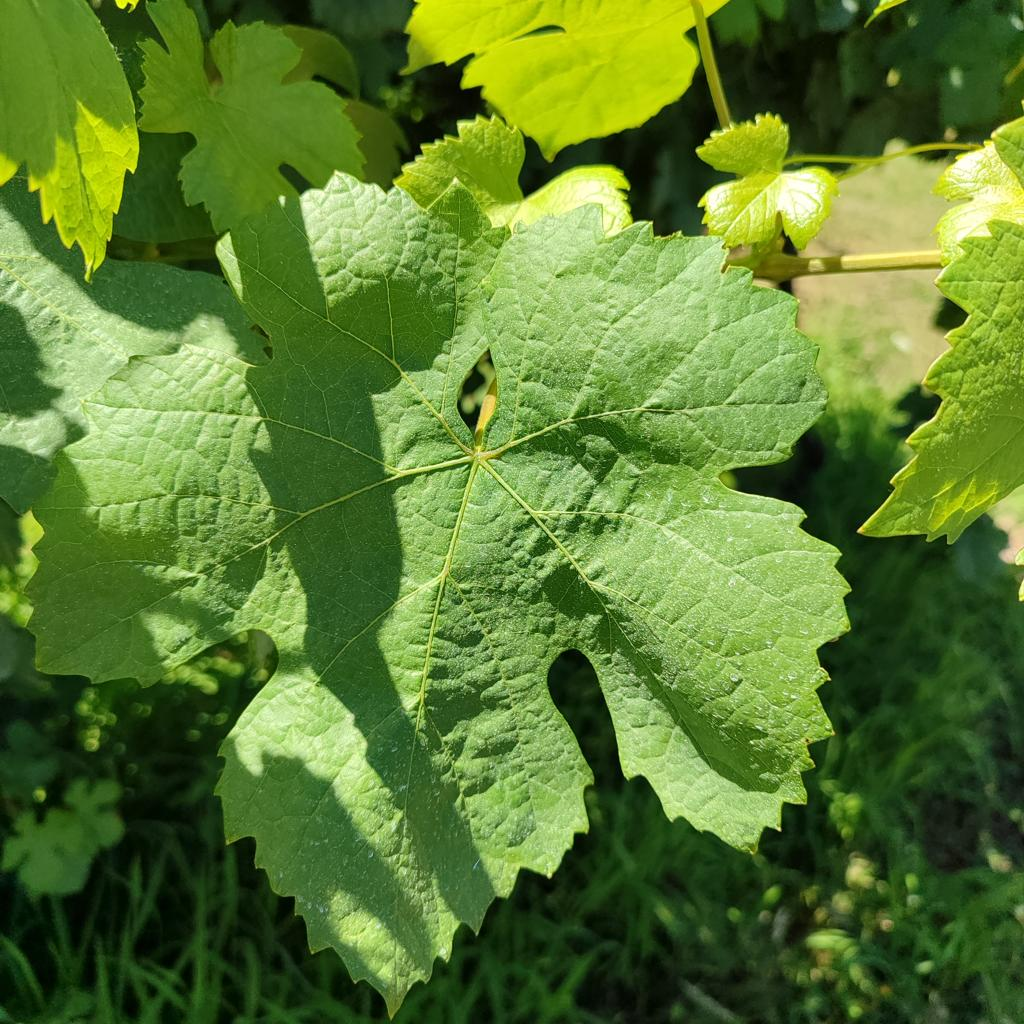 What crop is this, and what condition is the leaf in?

grapevine, healthy
